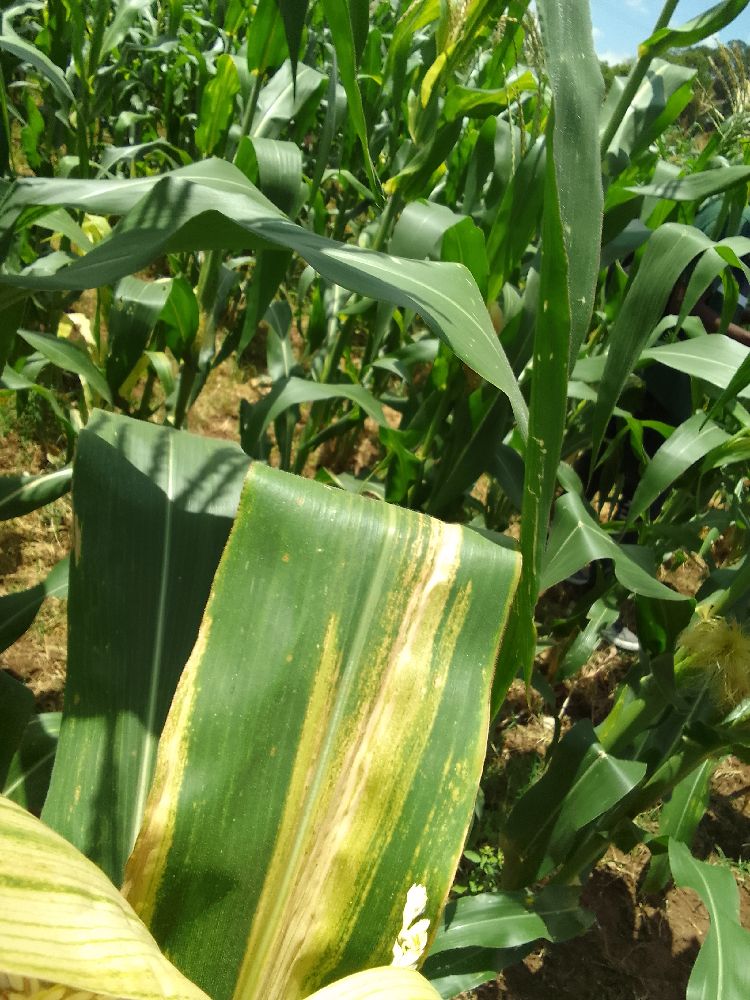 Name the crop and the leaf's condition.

maize, maize lethal necrosis
